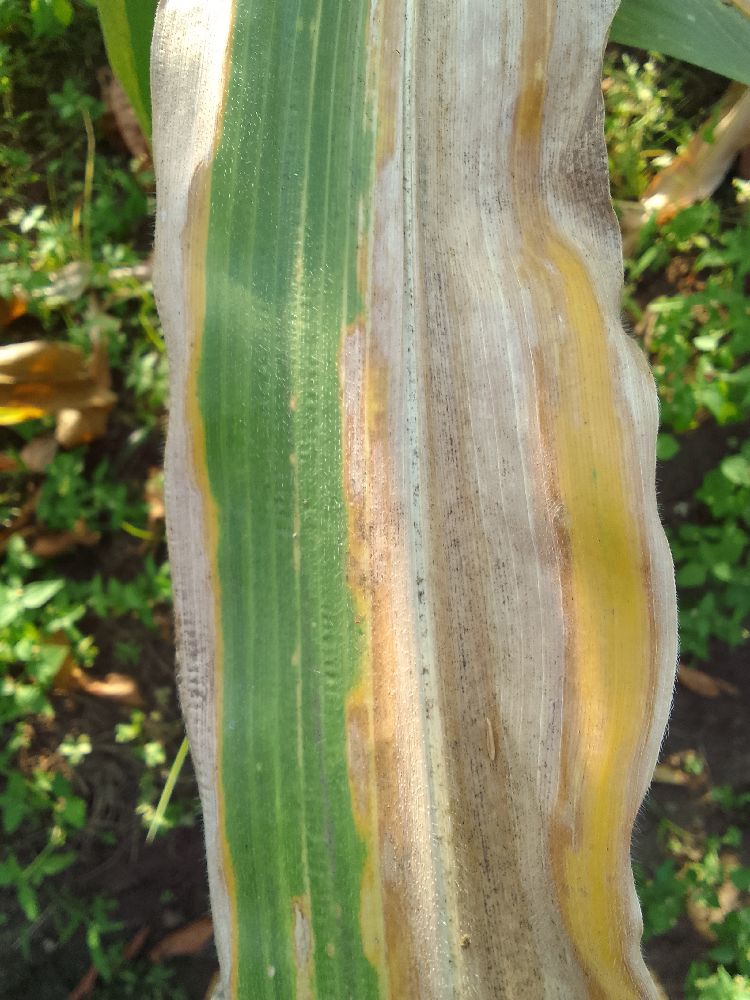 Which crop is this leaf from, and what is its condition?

maize, maize lethal necrosis
